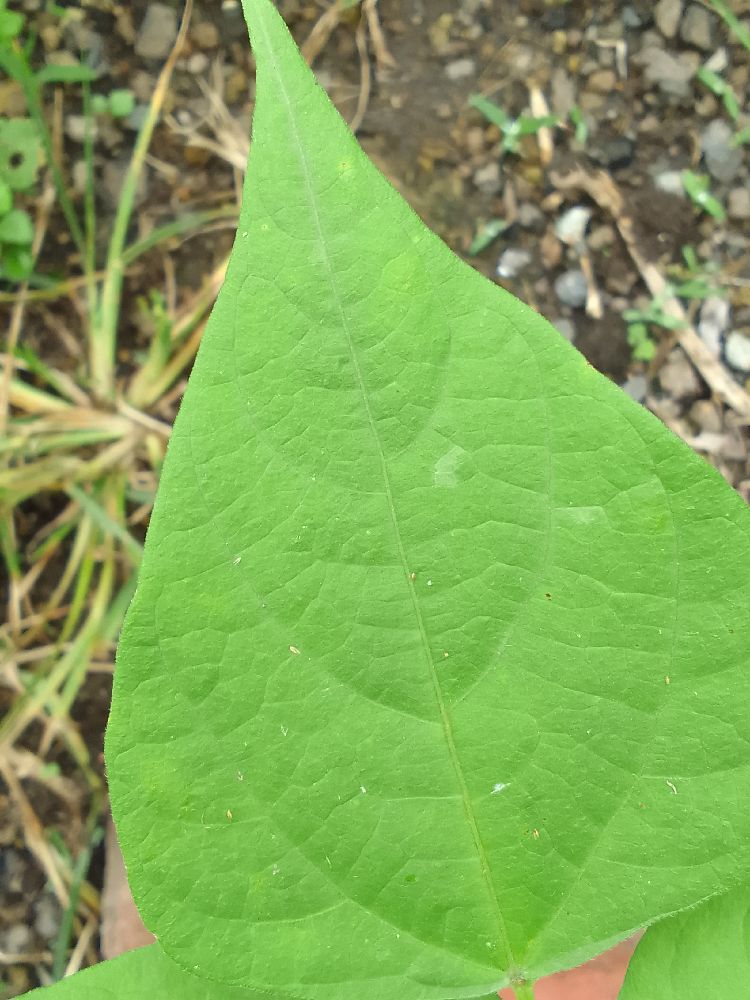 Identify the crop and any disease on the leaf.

common bean, healthy
